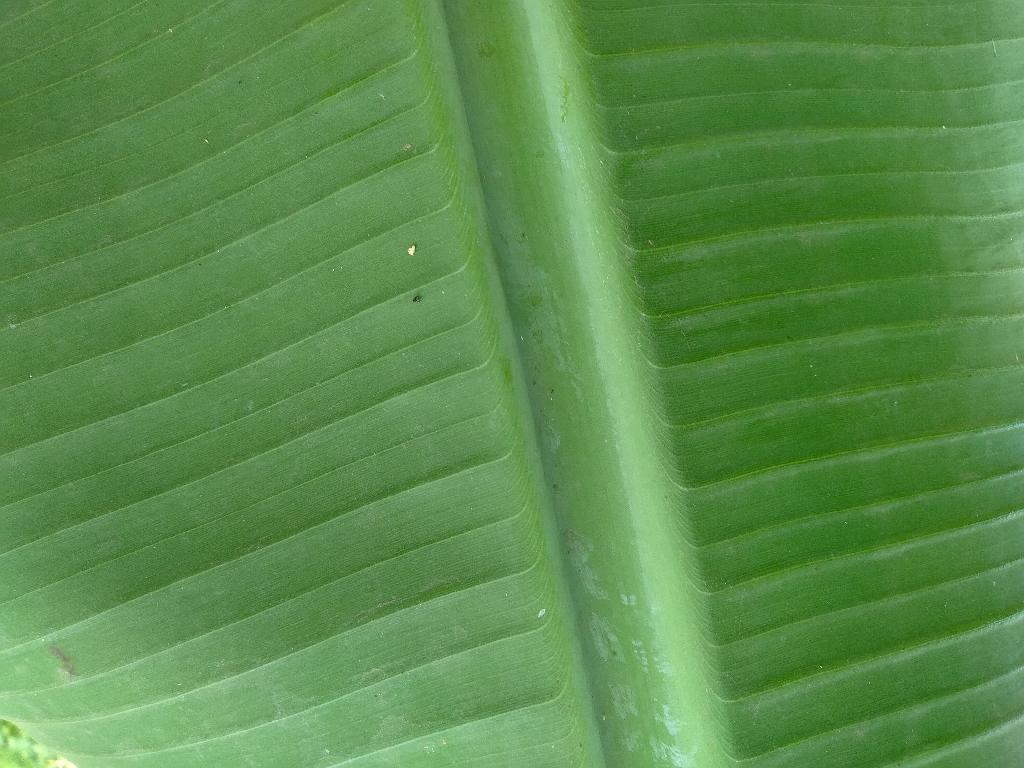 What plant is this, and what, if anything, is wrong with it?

banana, healthy
